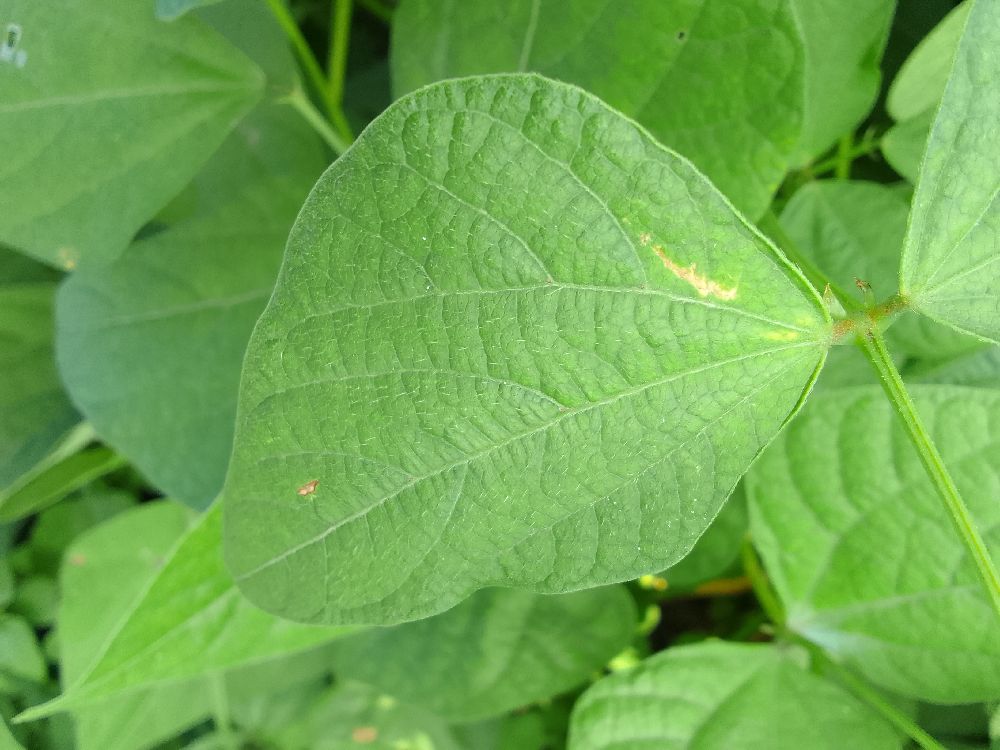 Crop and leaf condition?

common bean, healthy
